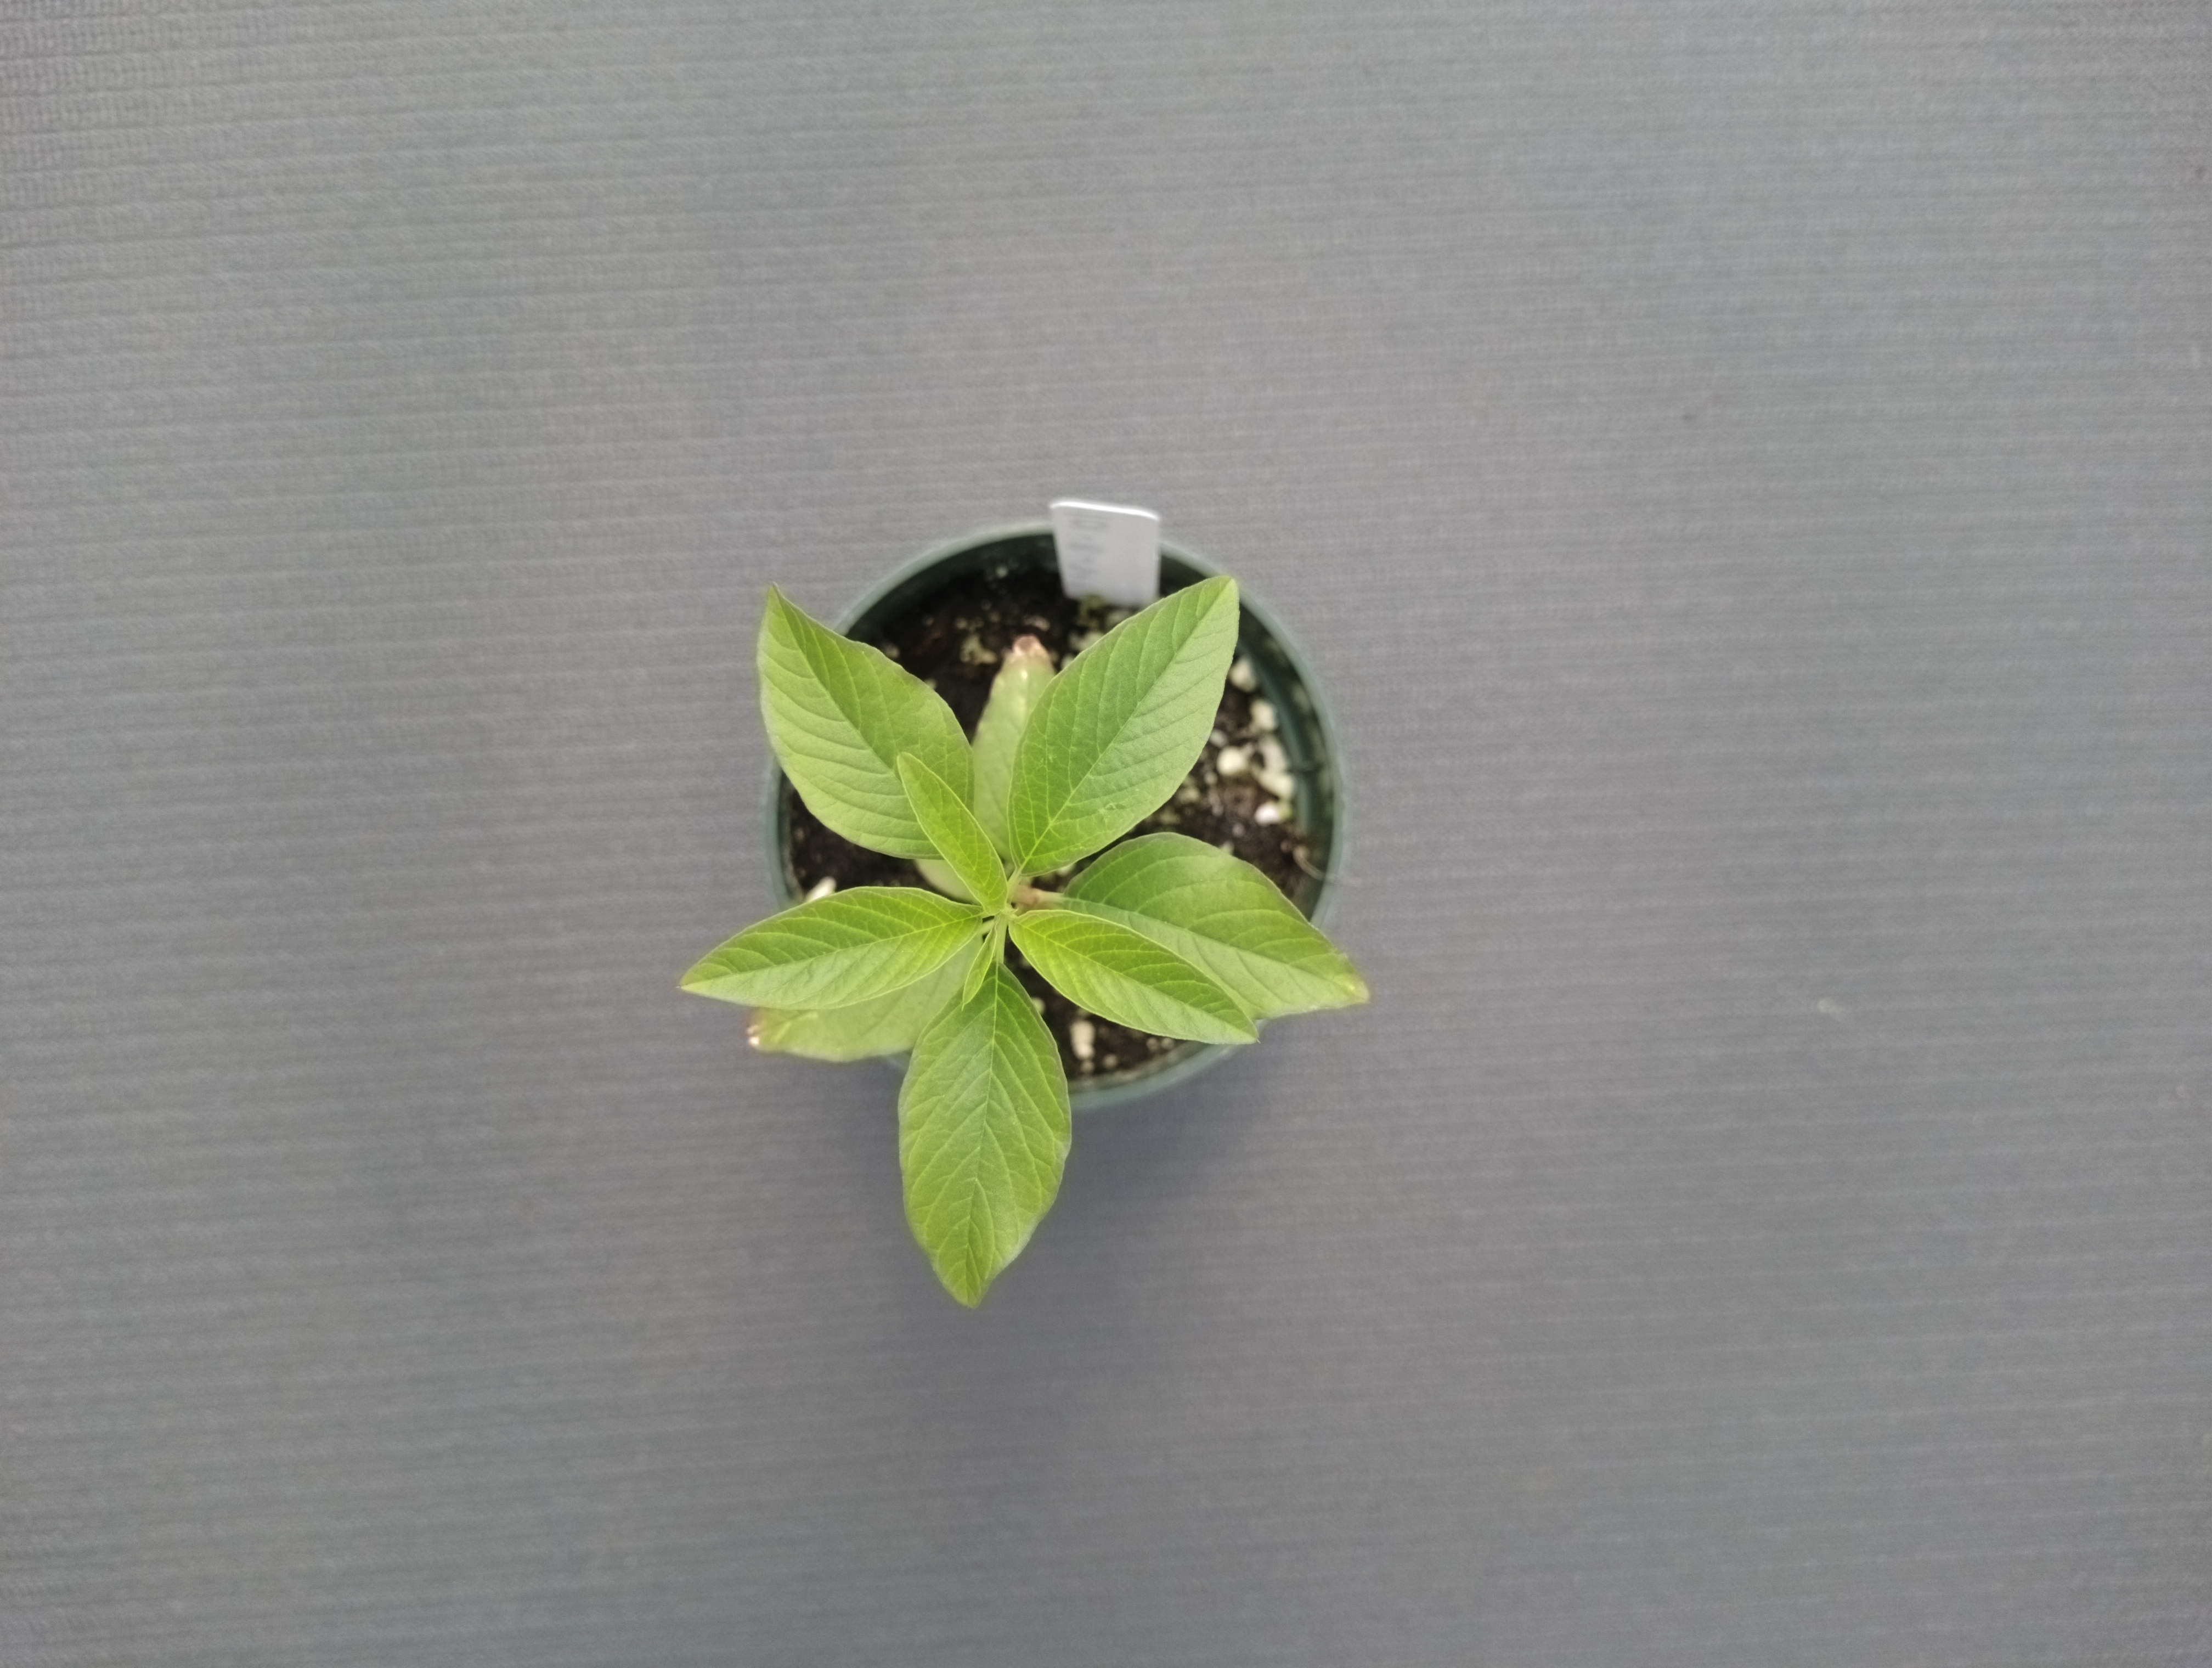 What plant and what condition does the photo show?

waterhemp, healthy untreated
